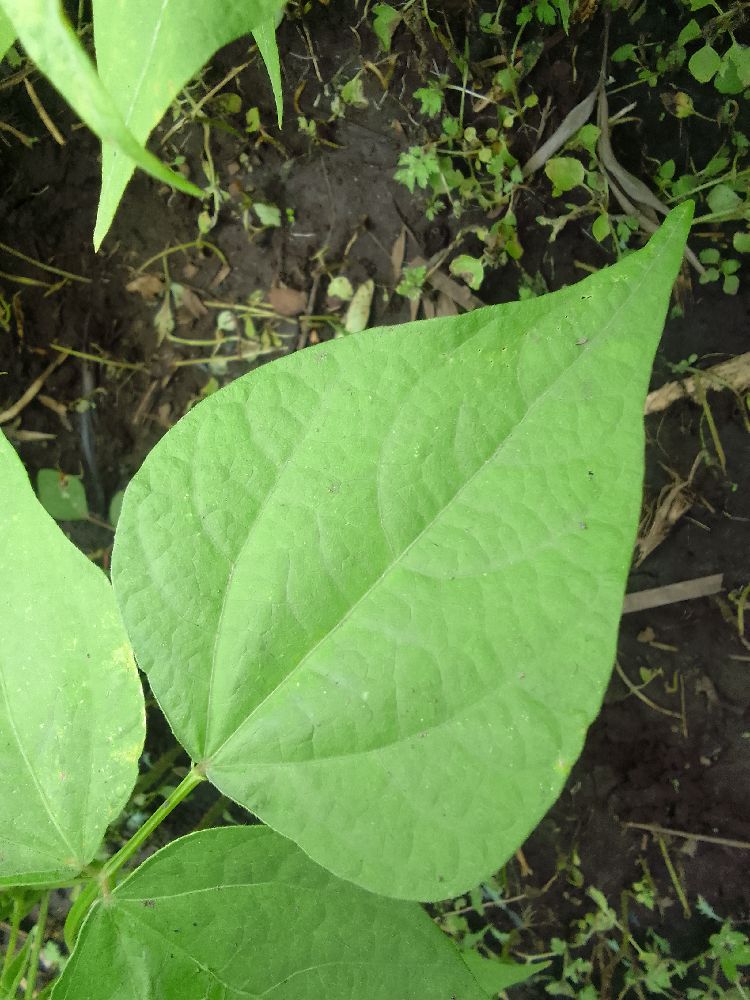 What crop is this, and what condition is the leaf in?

common bean, healthy
